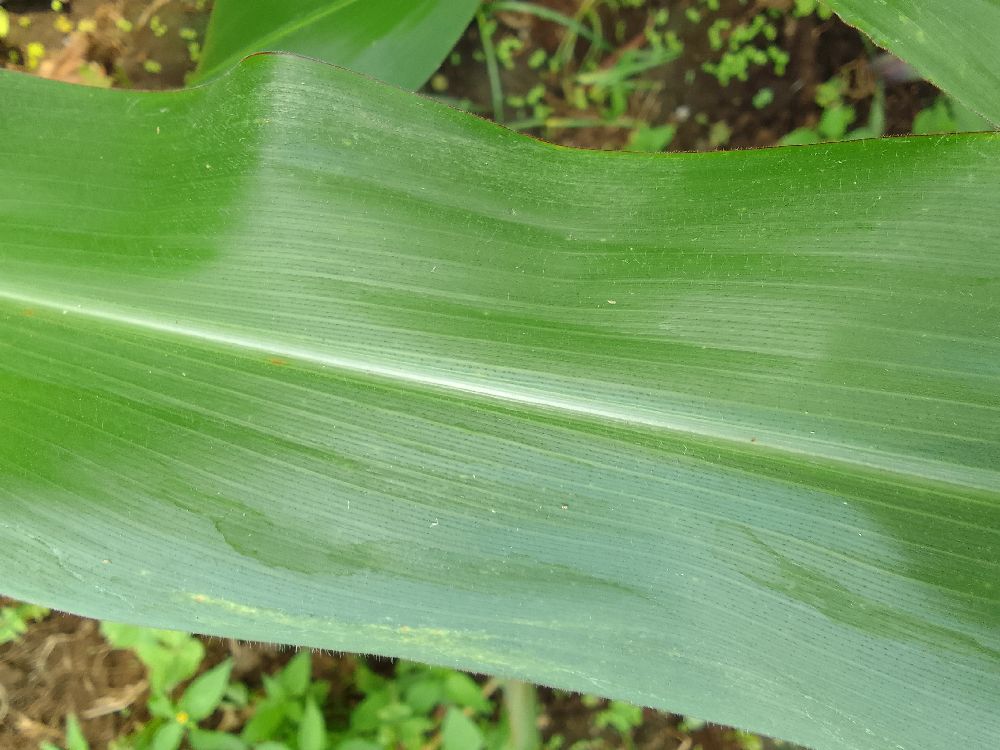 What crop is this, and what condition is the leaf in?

maize, healthy
